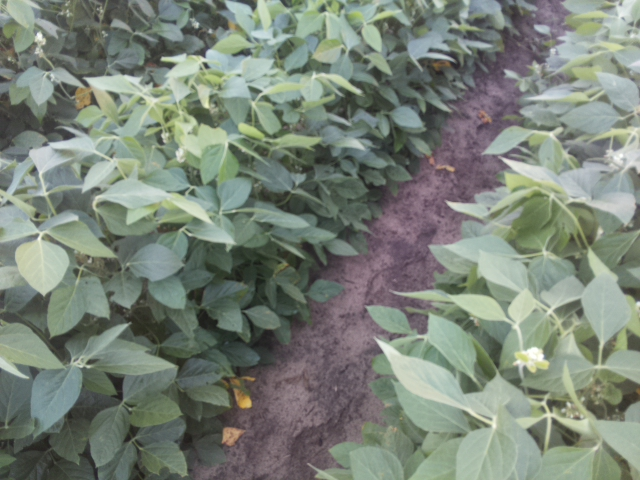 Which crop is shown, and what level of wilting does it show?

soybean, leaves with no wilting
